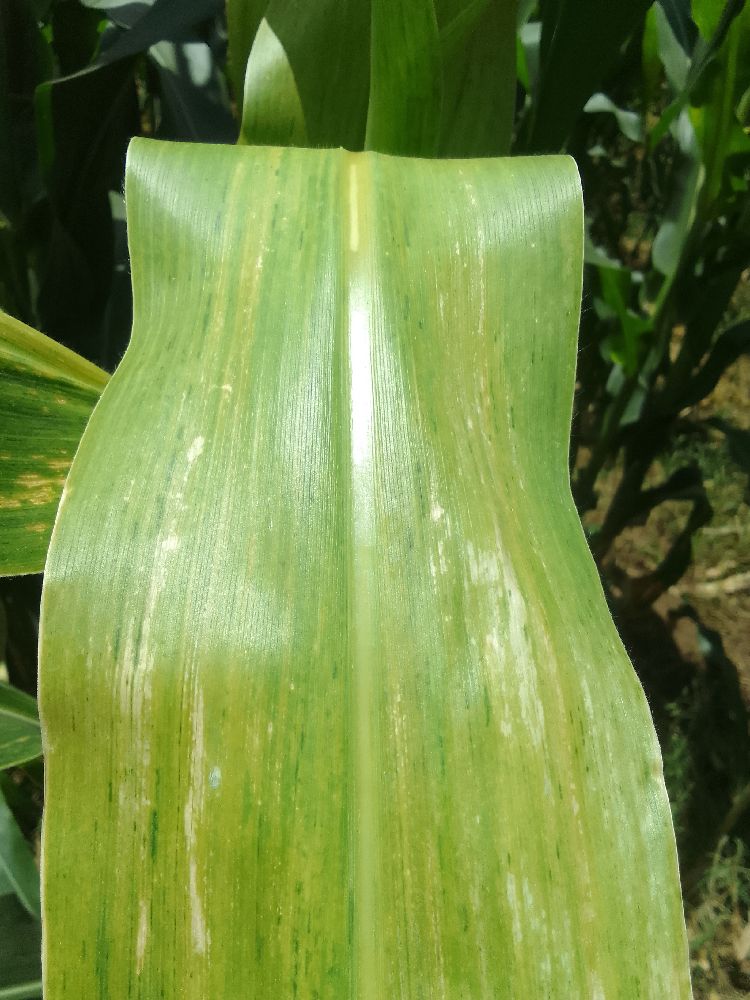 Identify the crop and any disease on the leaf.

maize, maize lethal necrosis
